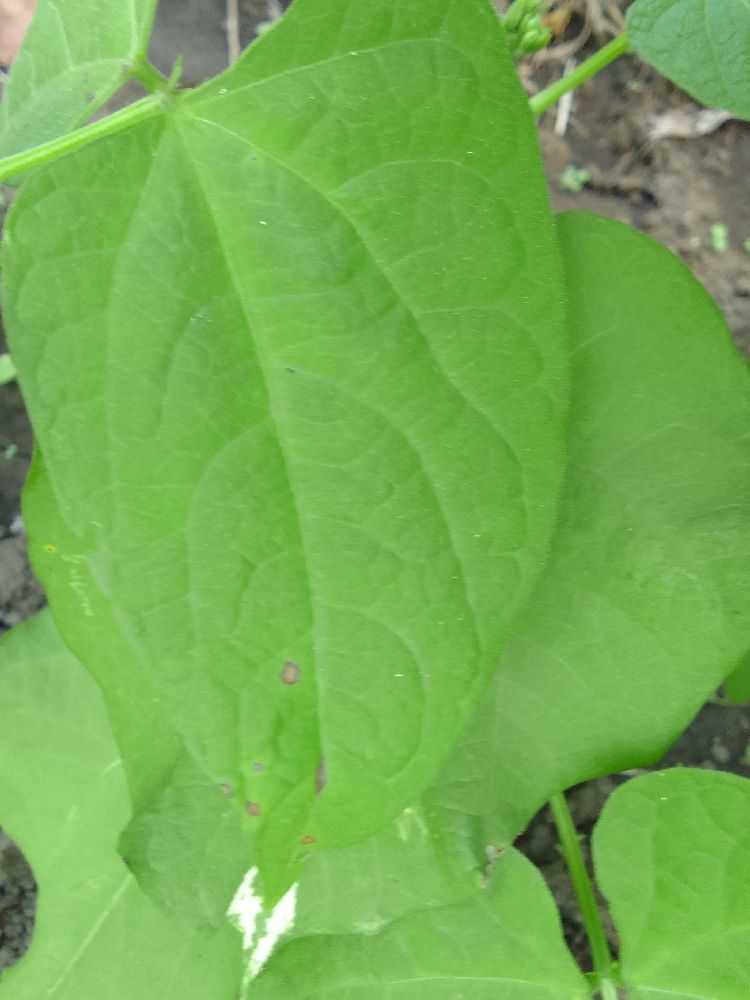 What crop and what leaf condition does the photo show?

common bean, healthy
